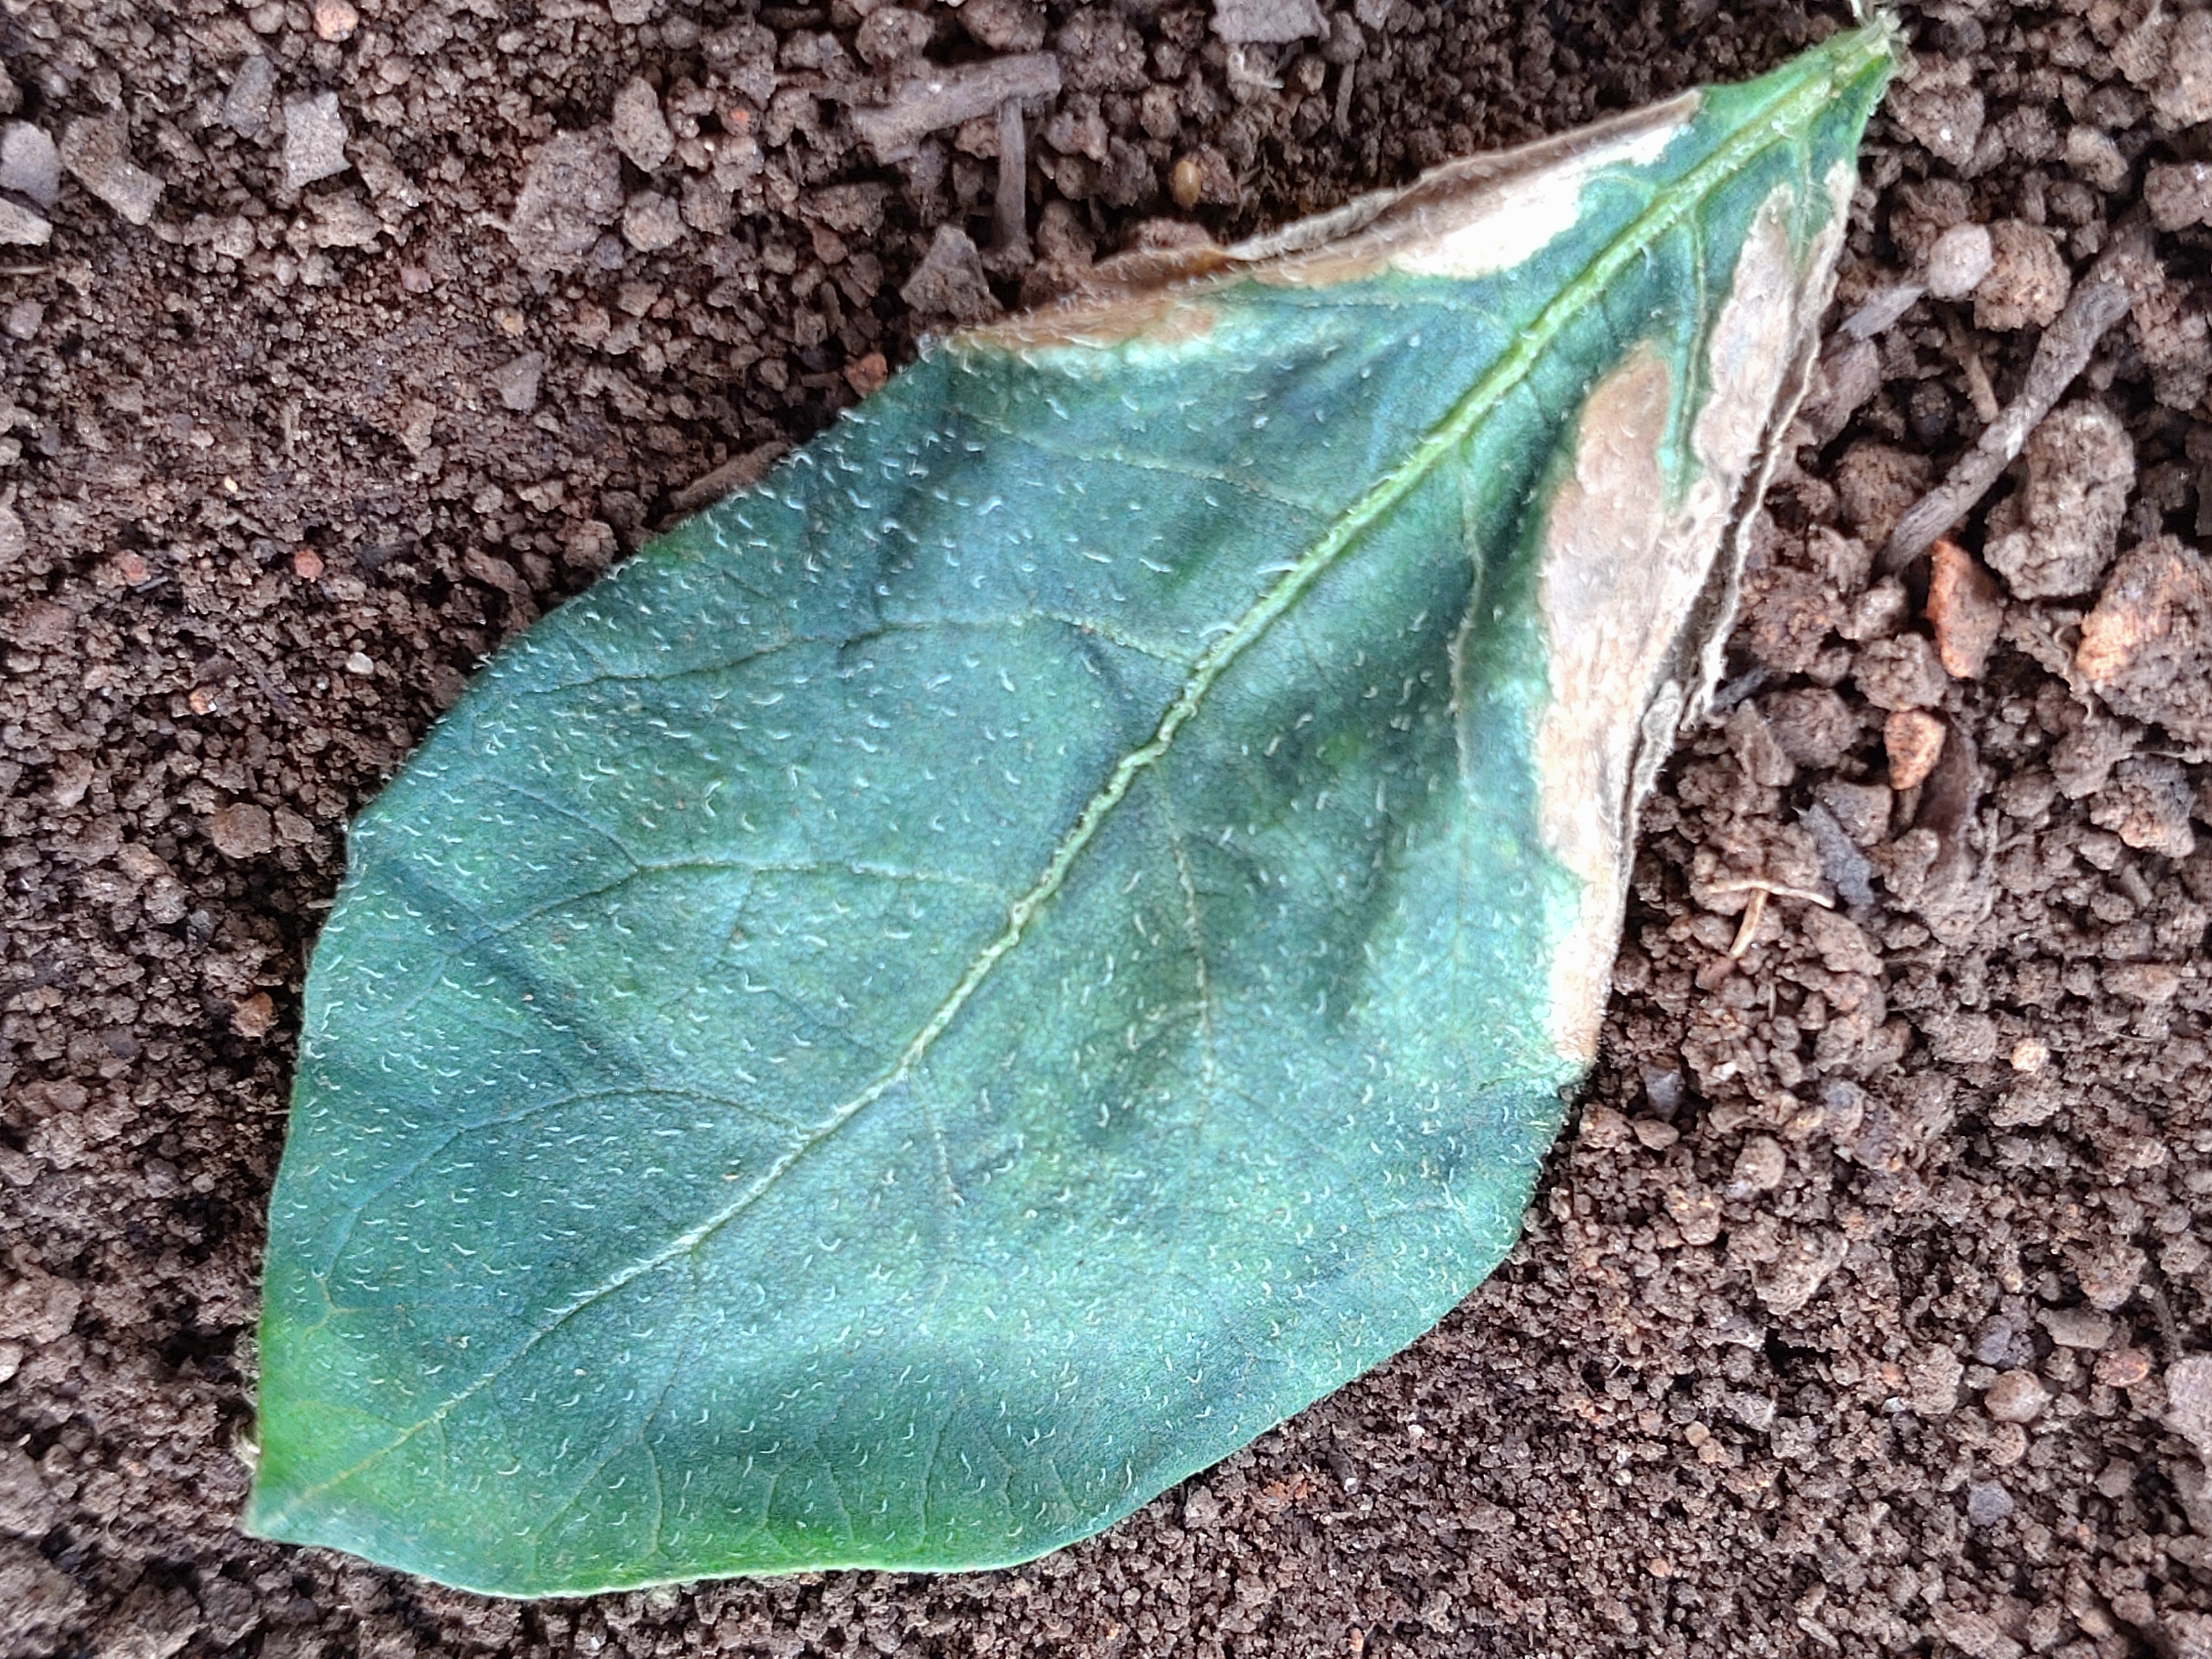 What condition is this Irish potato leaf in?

early blight
